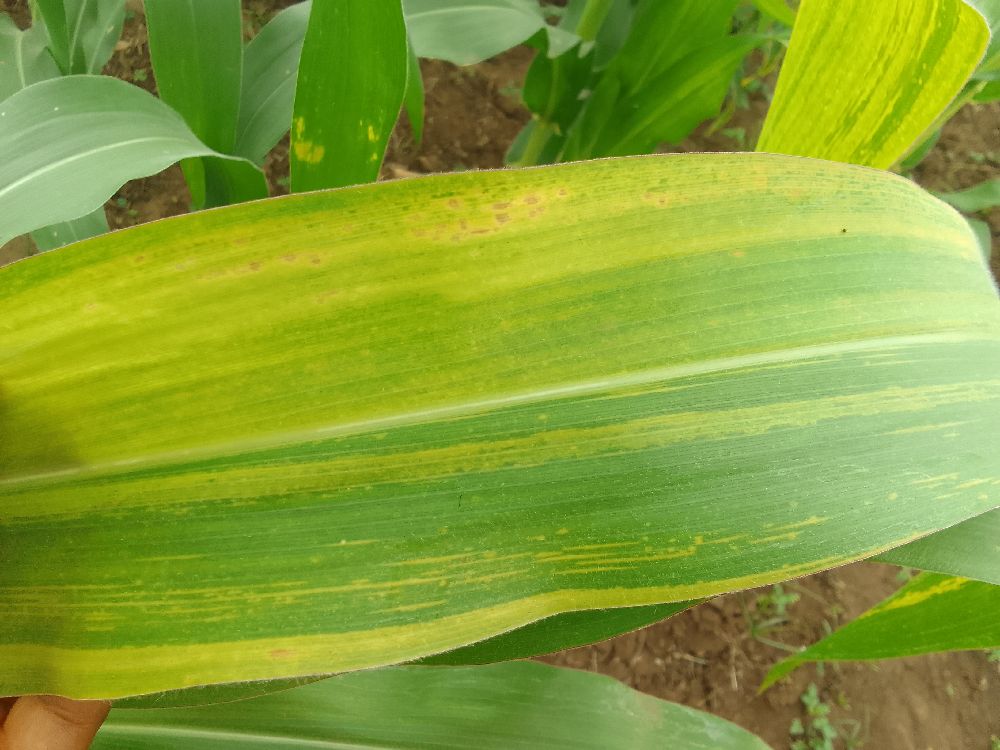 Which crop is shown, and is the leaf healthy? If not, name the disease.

maize, maize lethal necrosis
